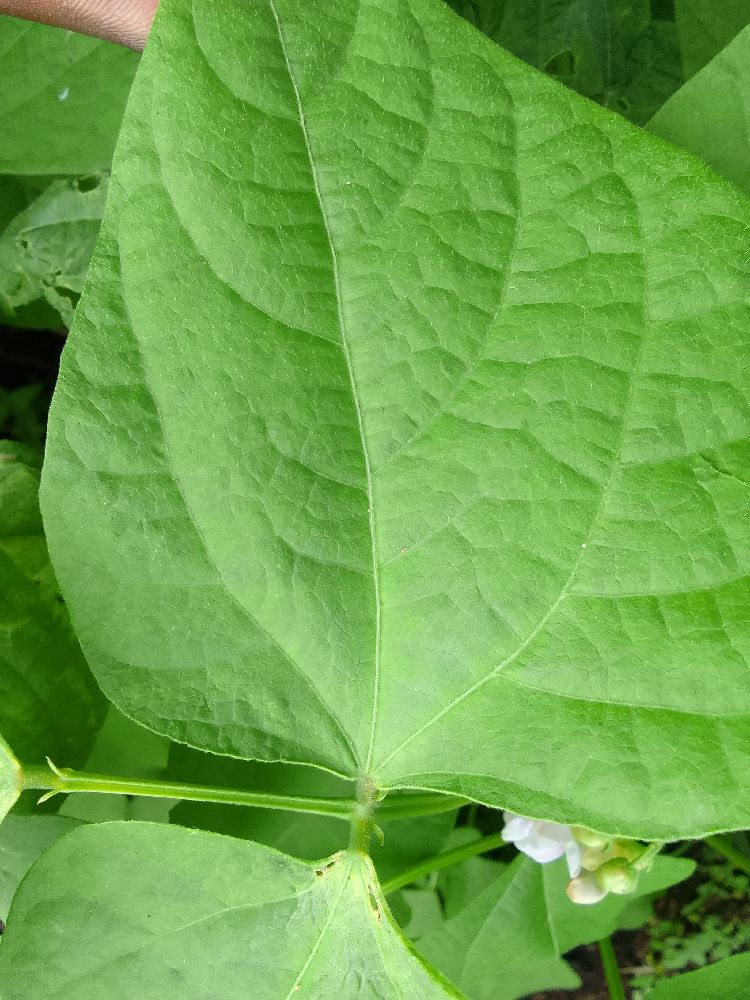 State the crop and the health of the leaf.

common bean, healthy
